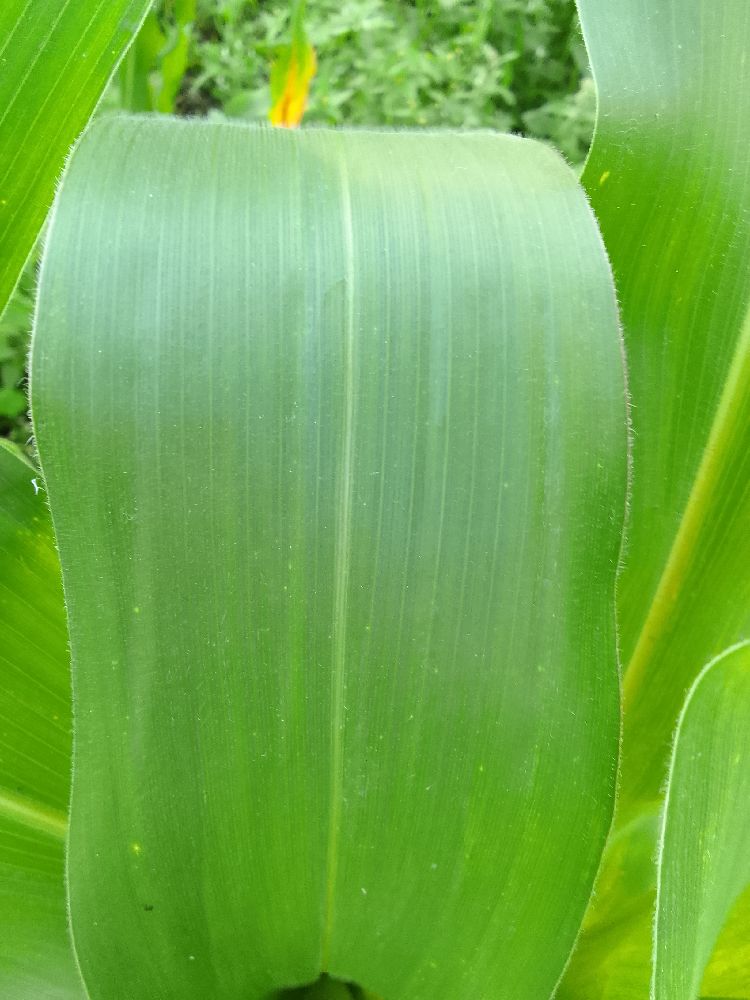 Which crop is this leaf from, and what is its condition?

maize, healthy
